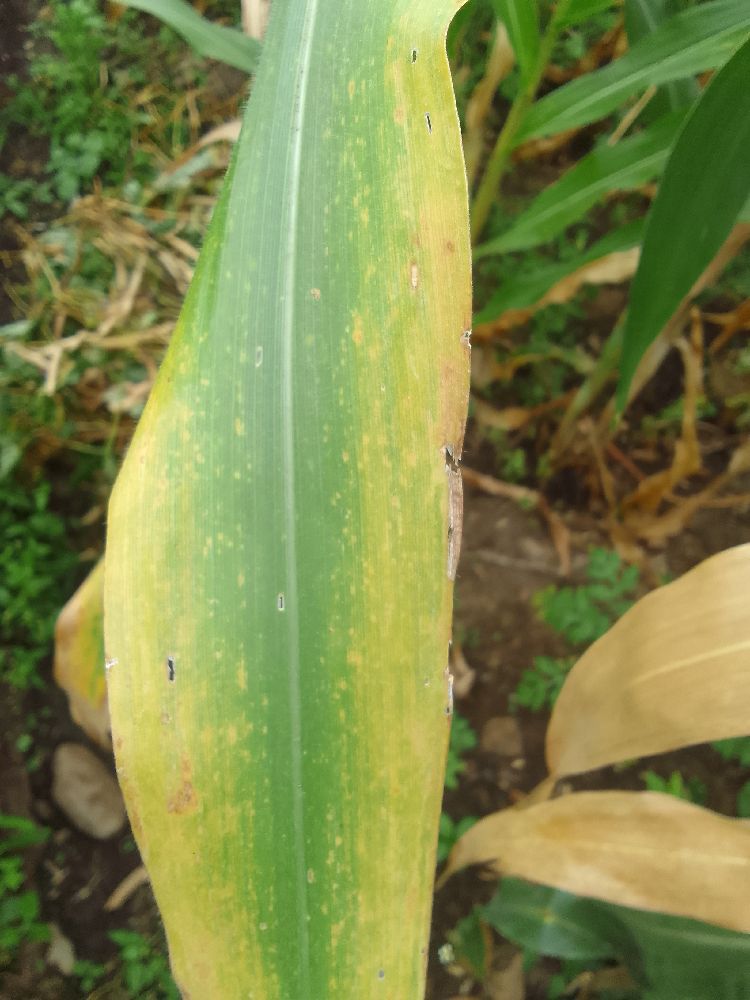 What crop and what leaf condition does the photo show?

maize, maize lethal necrosis
